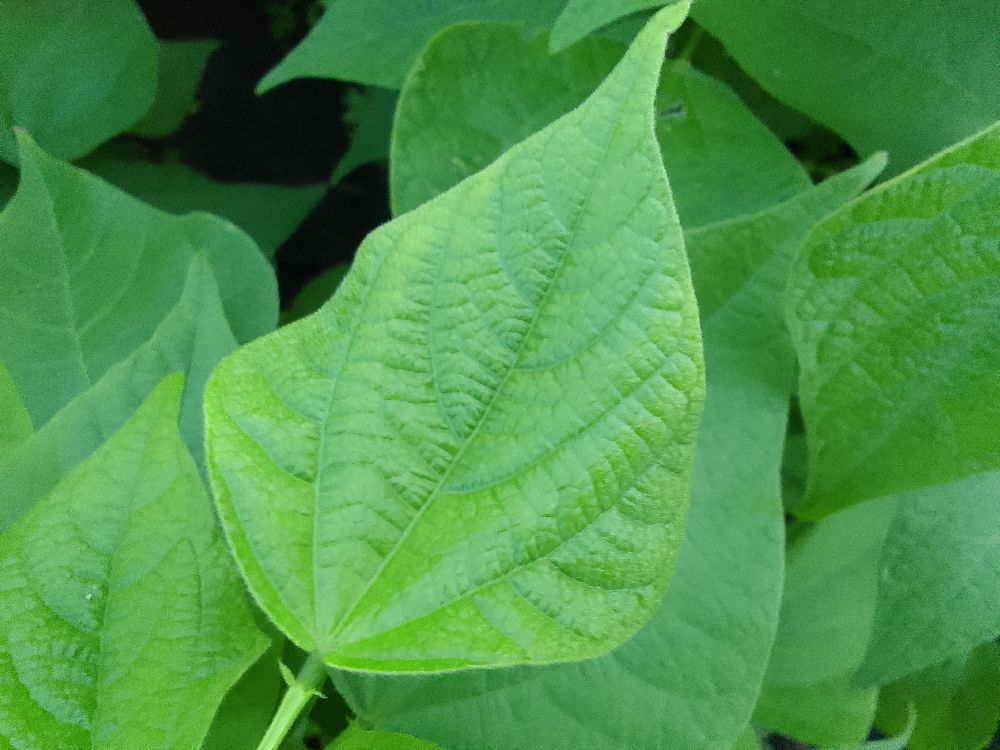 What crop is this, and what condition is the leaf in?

common bean, healthy
